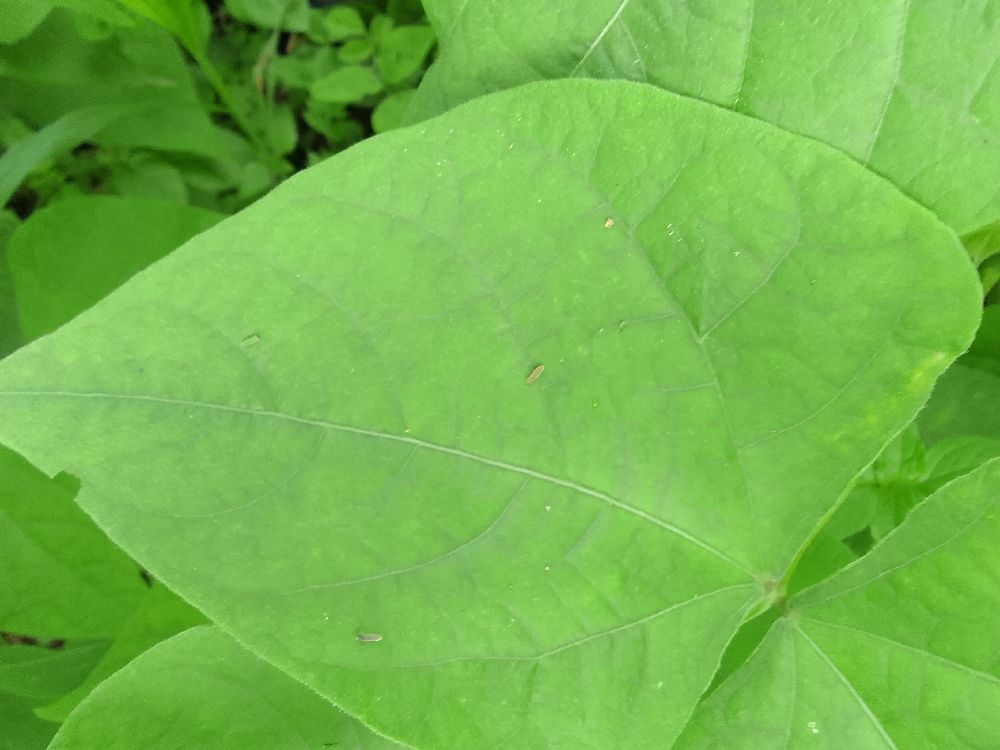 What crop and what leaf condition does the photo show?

common bean, healthy
